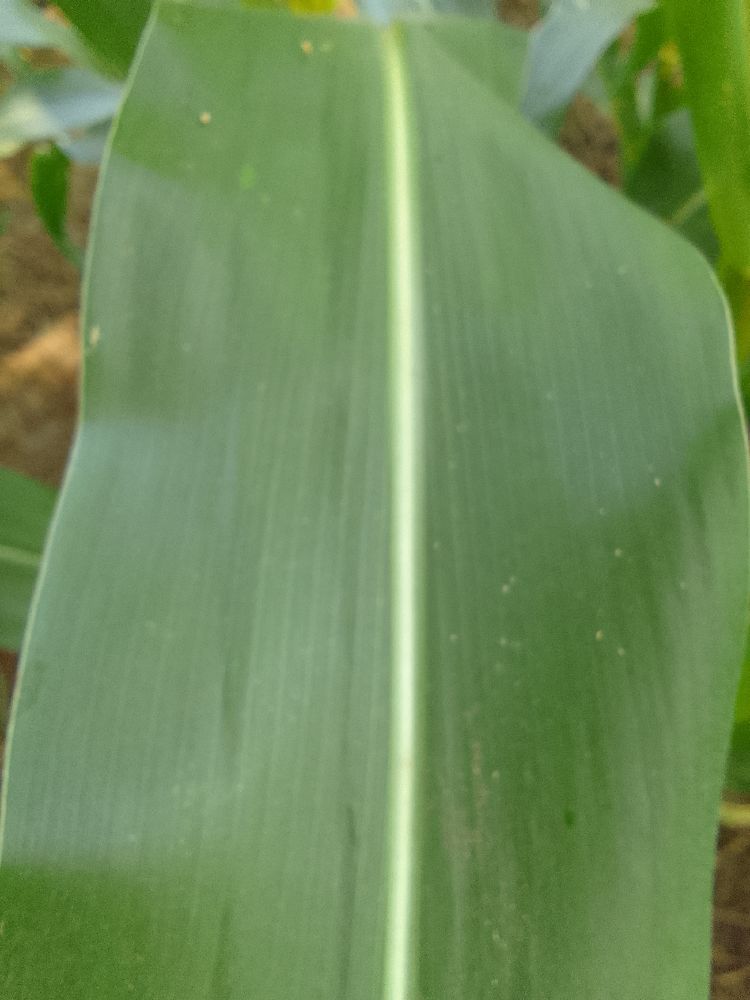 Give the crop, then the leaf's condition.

maize, healthy
